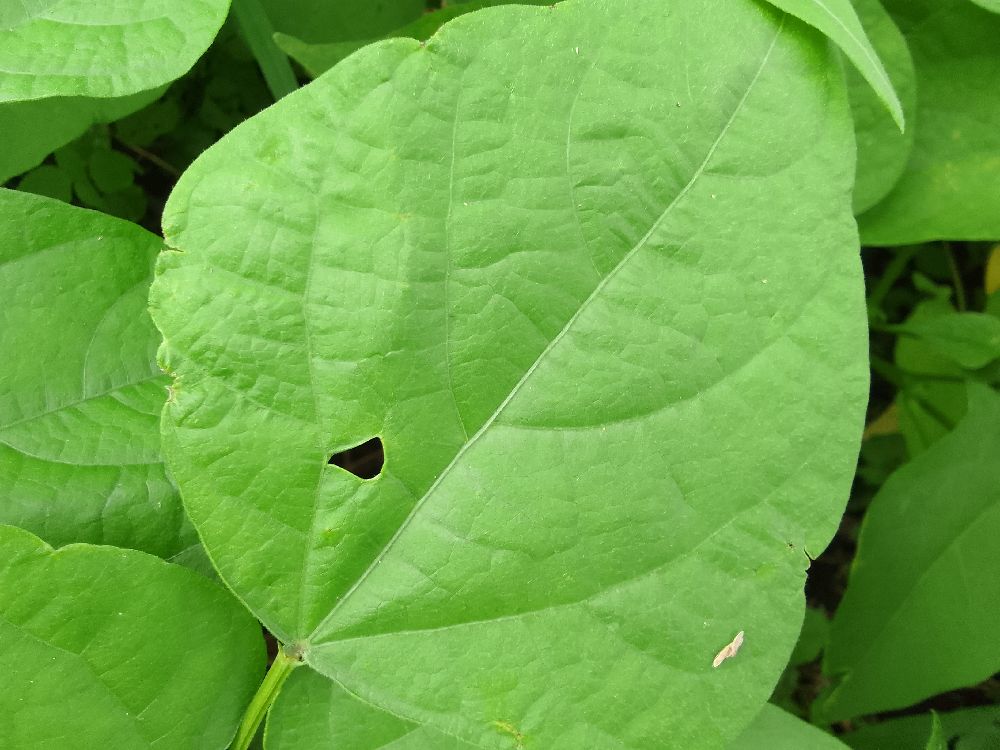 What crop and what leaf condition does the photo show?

common bean, healthy
